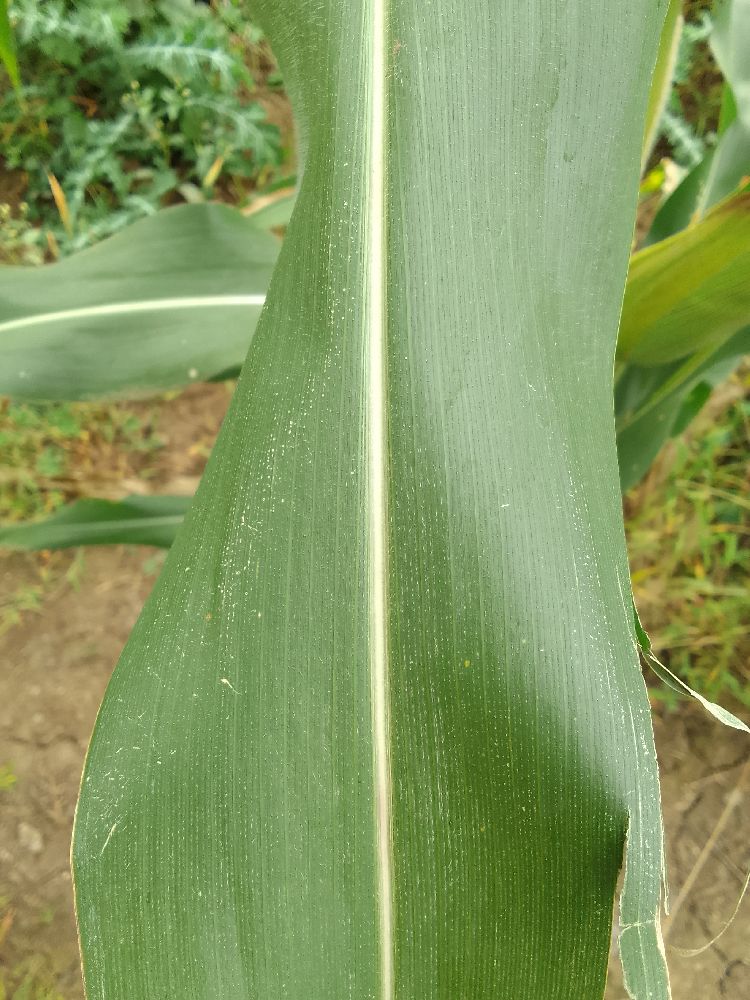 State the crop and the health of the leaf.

maize, healthy
